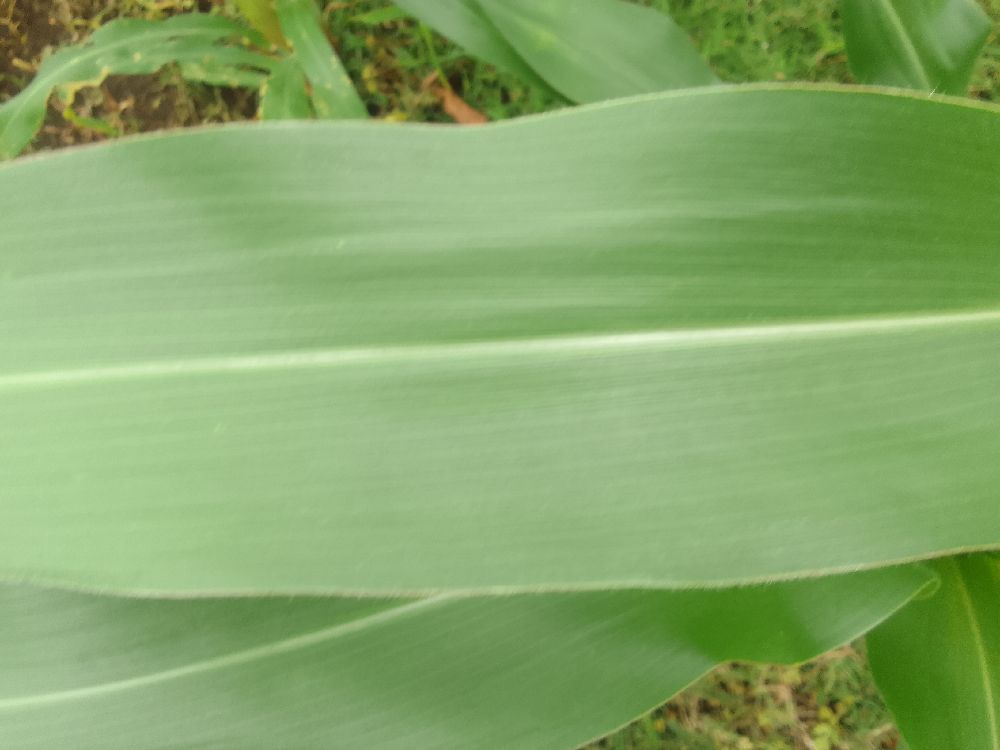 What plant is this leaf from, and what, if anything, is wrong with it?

maize, healthy
